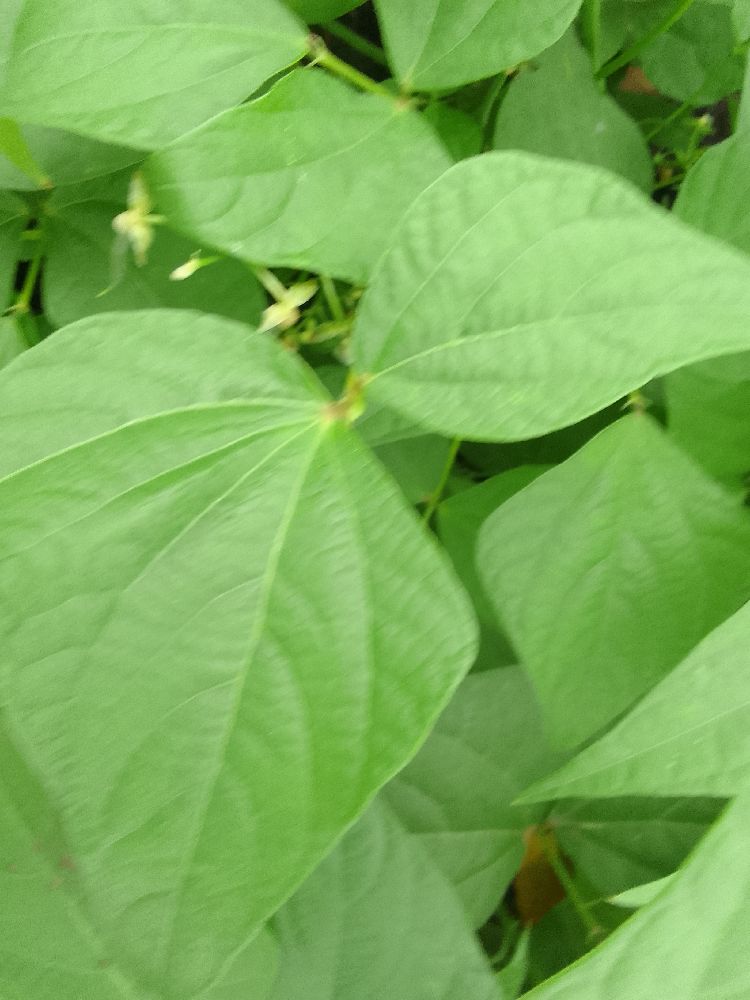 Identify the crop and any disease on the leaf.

common bean, healthy
